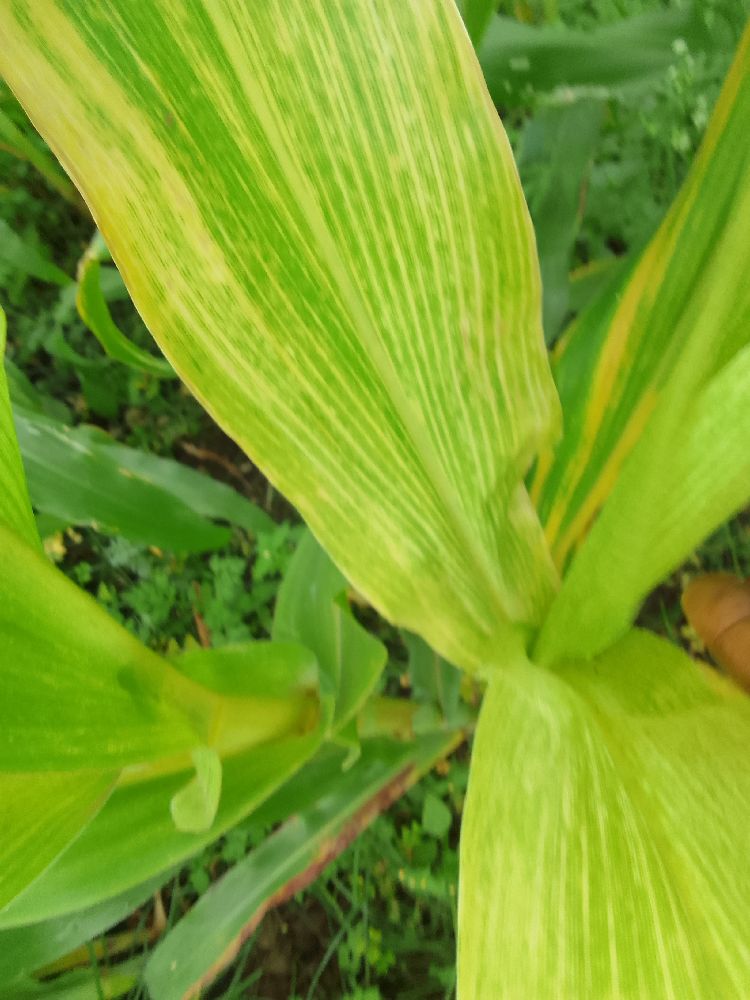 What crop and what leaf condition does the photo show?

maize, maize lethal necrosis
